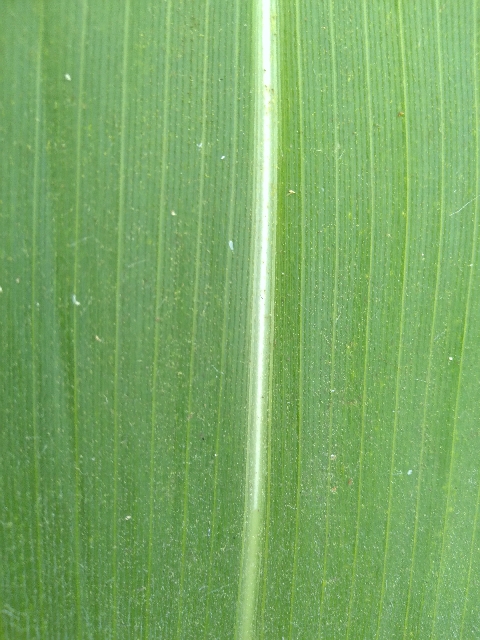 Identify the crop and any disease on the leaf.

maize, healthy
